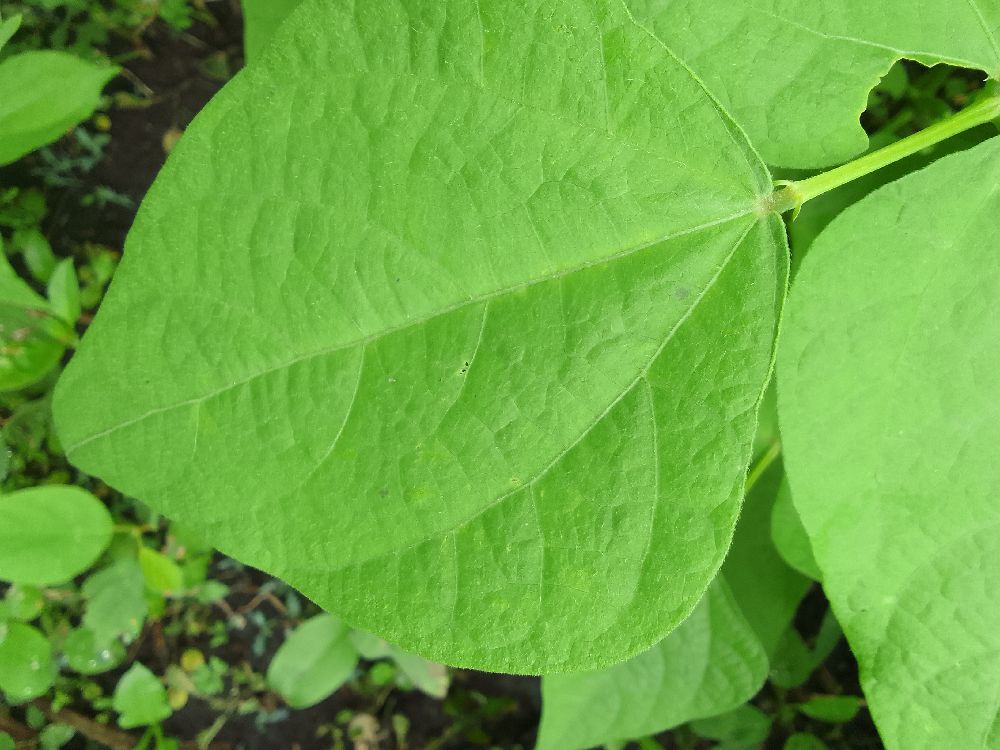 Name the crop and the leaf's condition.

common bean, healthy
